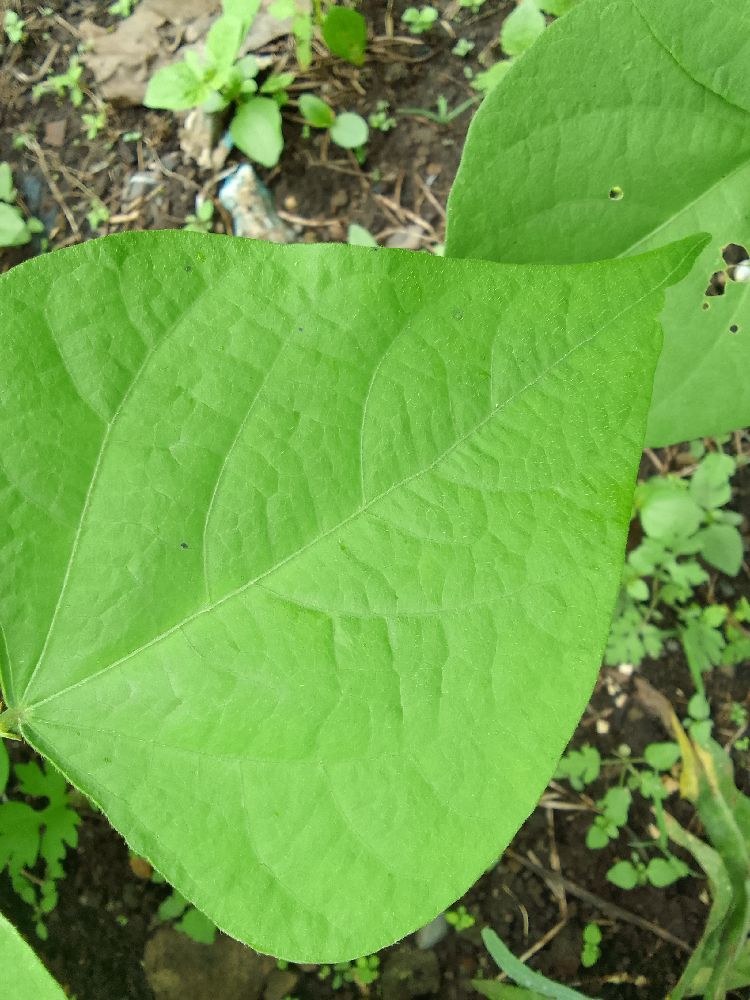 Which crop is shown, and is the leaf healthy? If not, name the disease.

common bean, healthy
